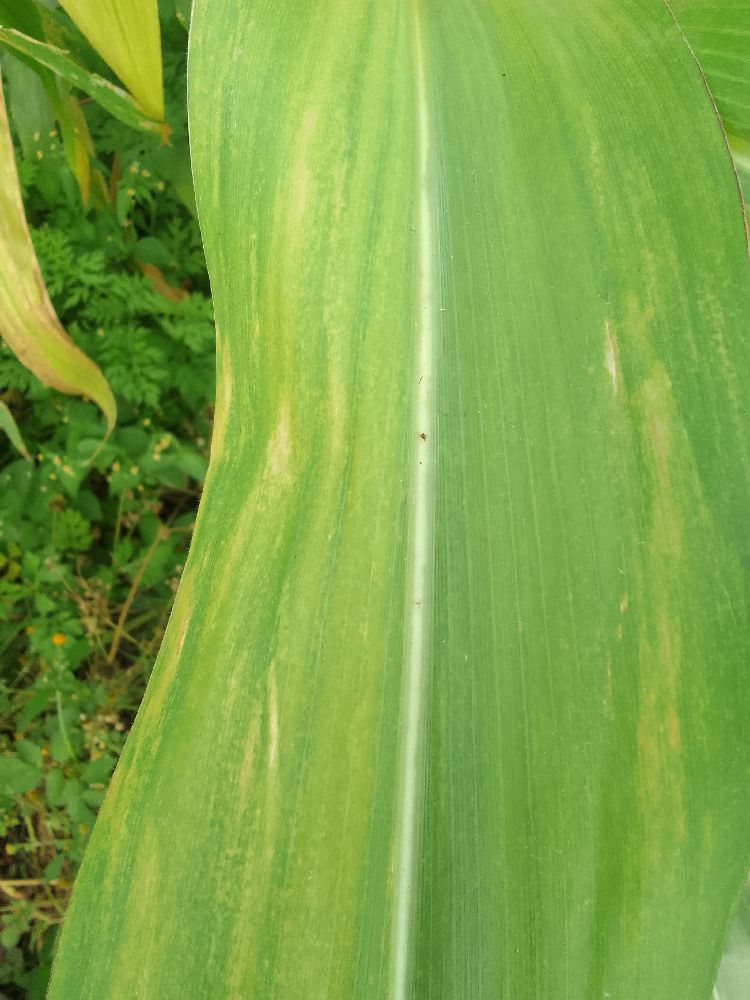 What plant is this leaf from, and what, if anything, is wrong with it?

maize, maize lethal necrosis
